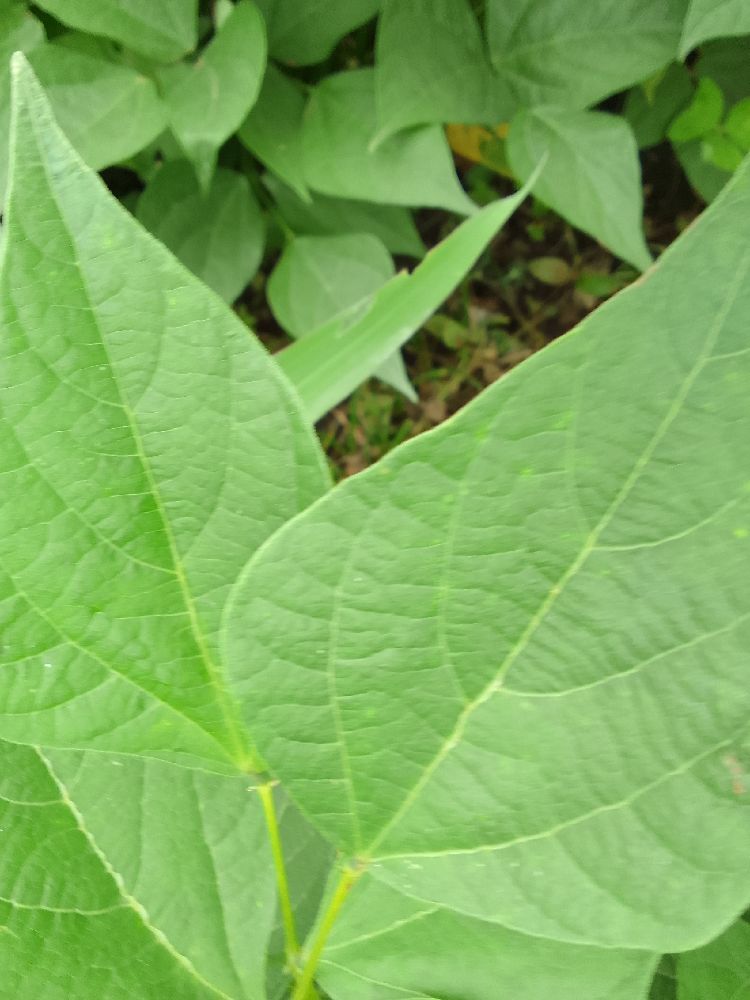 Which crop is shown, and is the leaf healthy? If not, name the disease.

common bean, healthy
